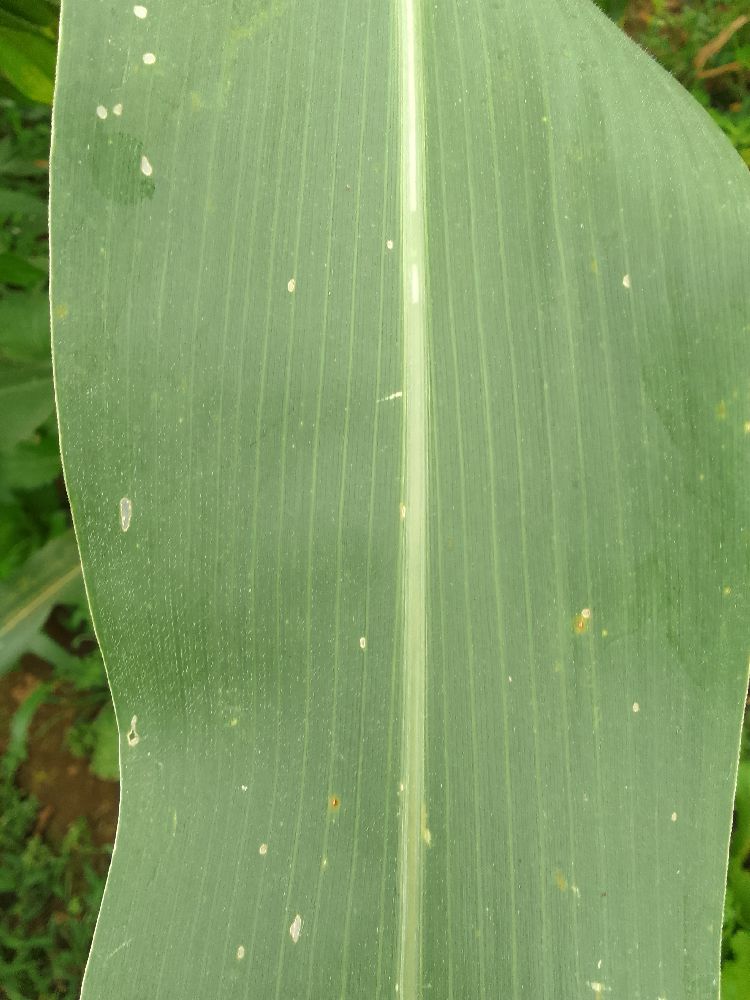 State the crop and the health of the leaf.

maize, healthy
